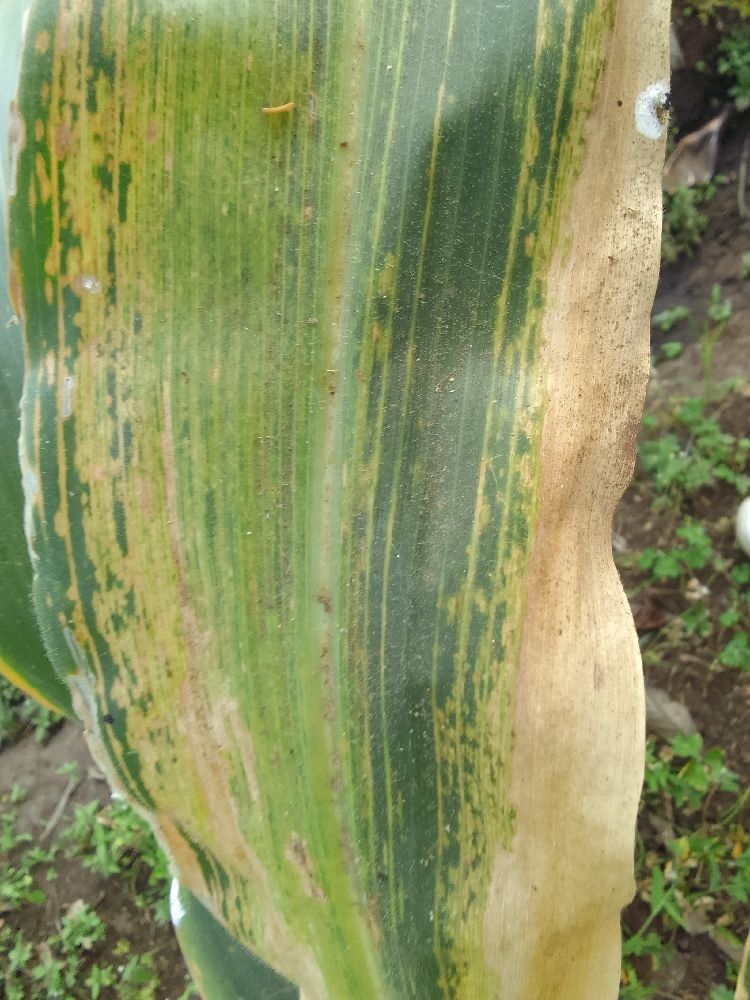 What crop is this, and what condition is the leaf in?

maize, maize lethal necrosis
